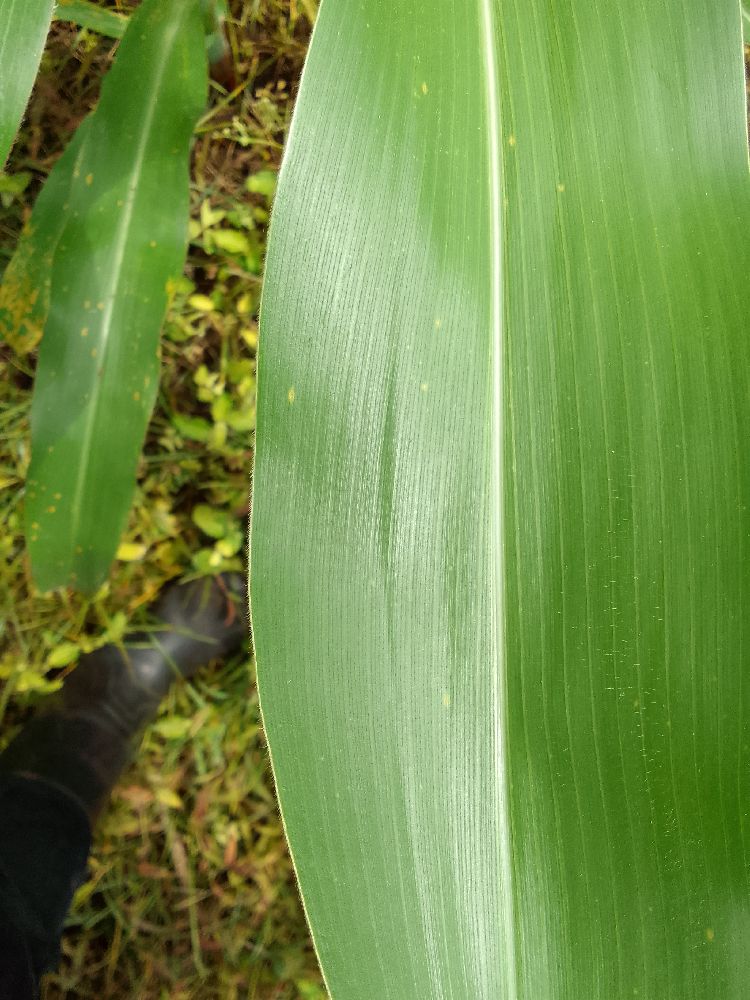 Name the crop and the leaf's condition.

maize, healthy
